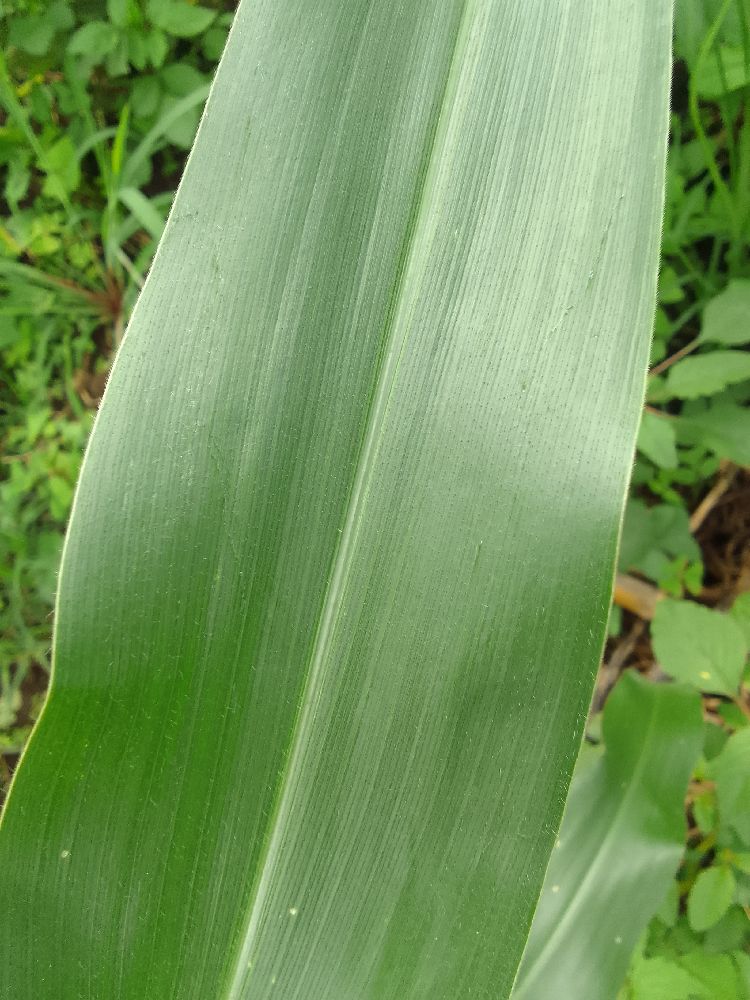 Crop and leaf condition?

maize, healthy
